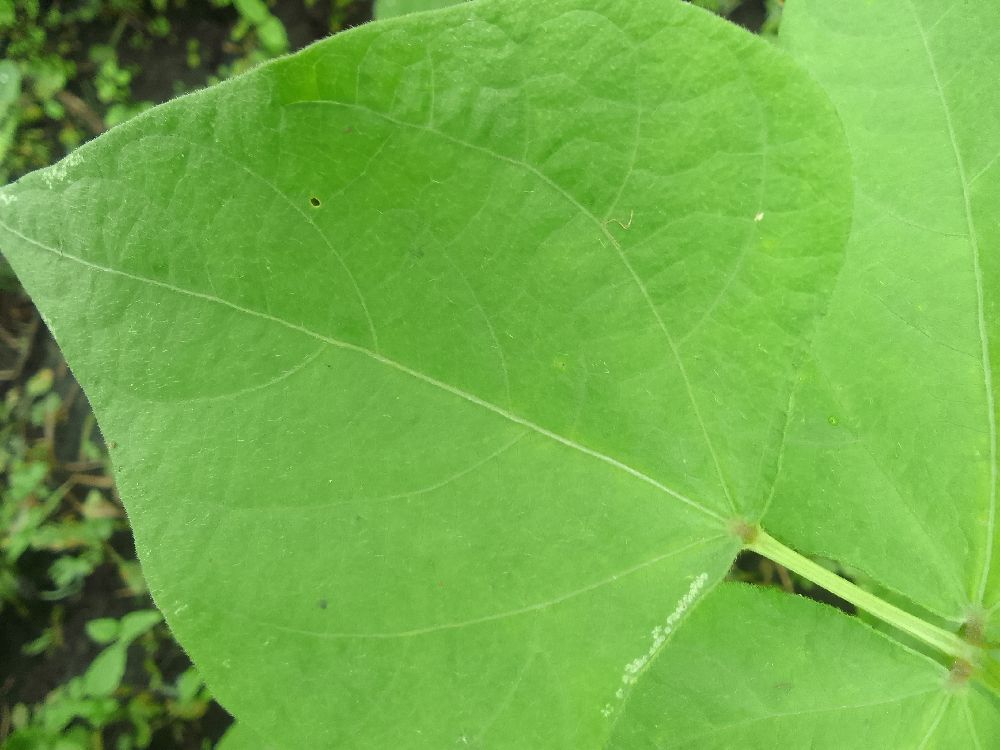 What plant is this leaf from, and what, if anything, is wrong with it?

common bean, healthy
